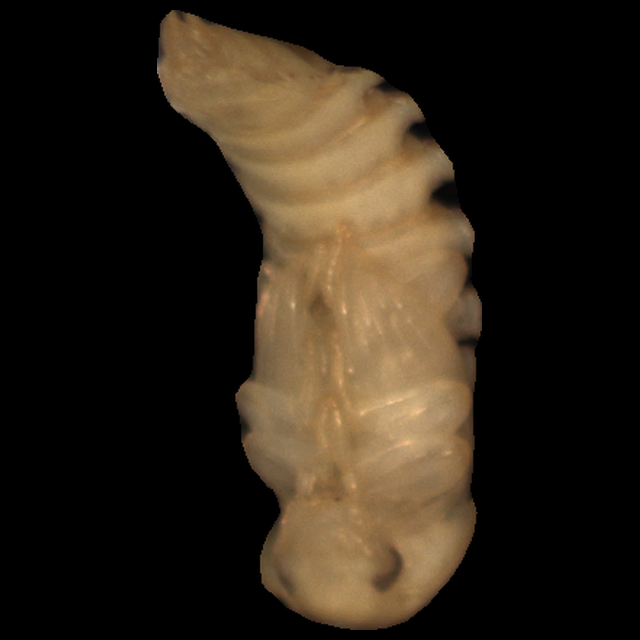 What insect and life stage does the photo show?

mealworm pupa
